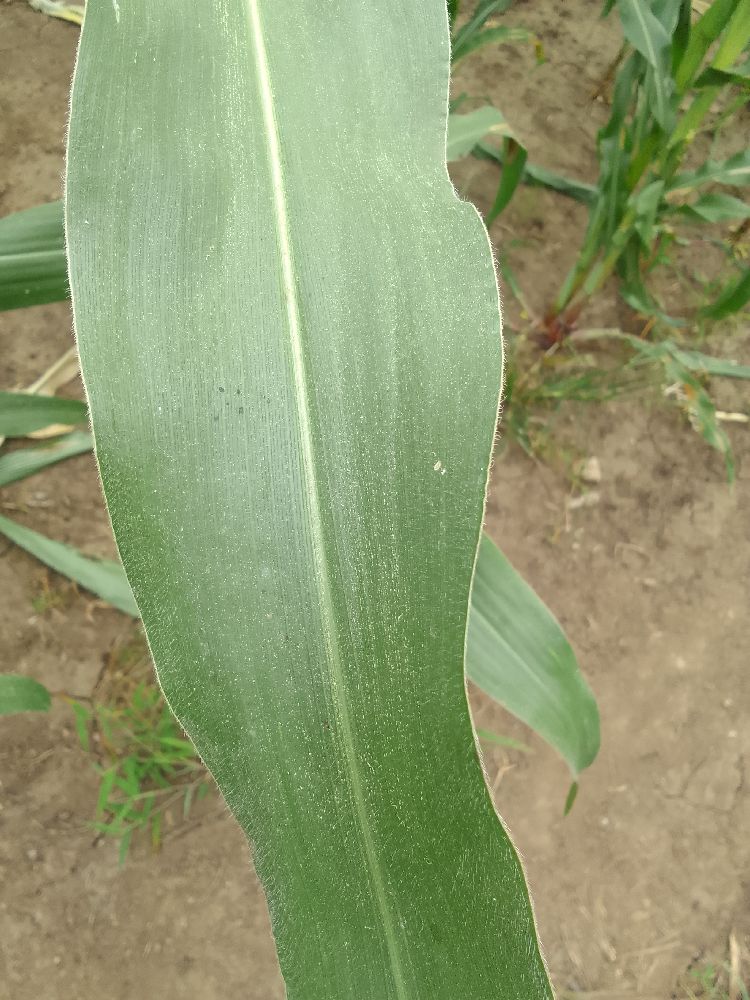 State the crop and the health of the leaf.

maize, healthy
